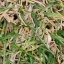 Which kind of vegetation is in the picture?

grass
